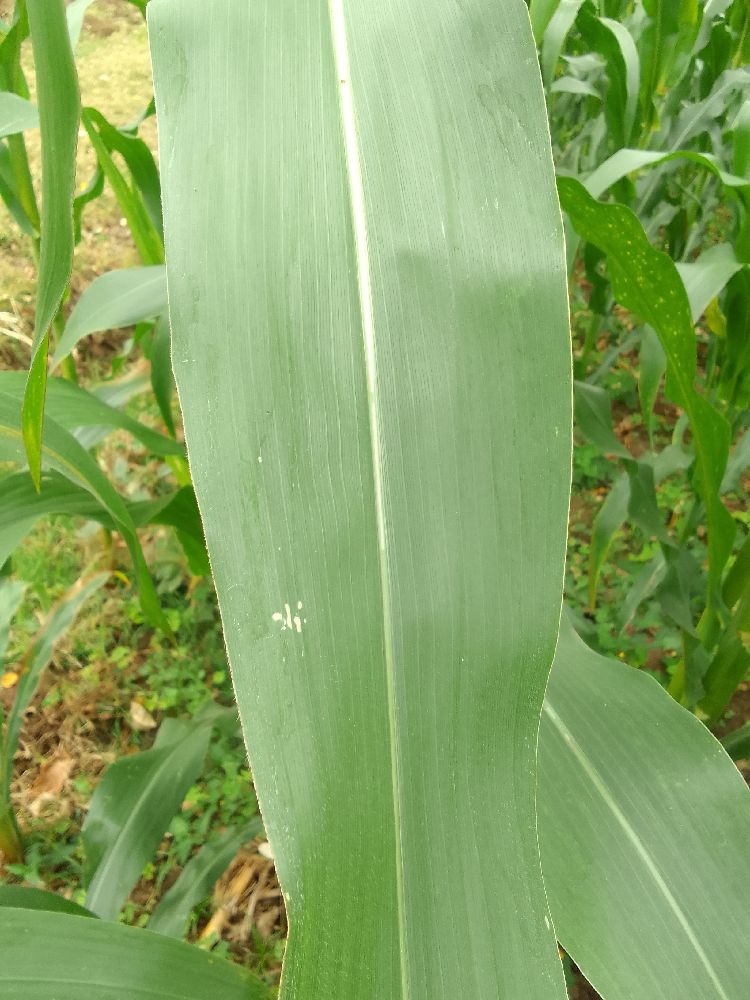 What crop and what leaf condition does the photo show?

maize, healthy
